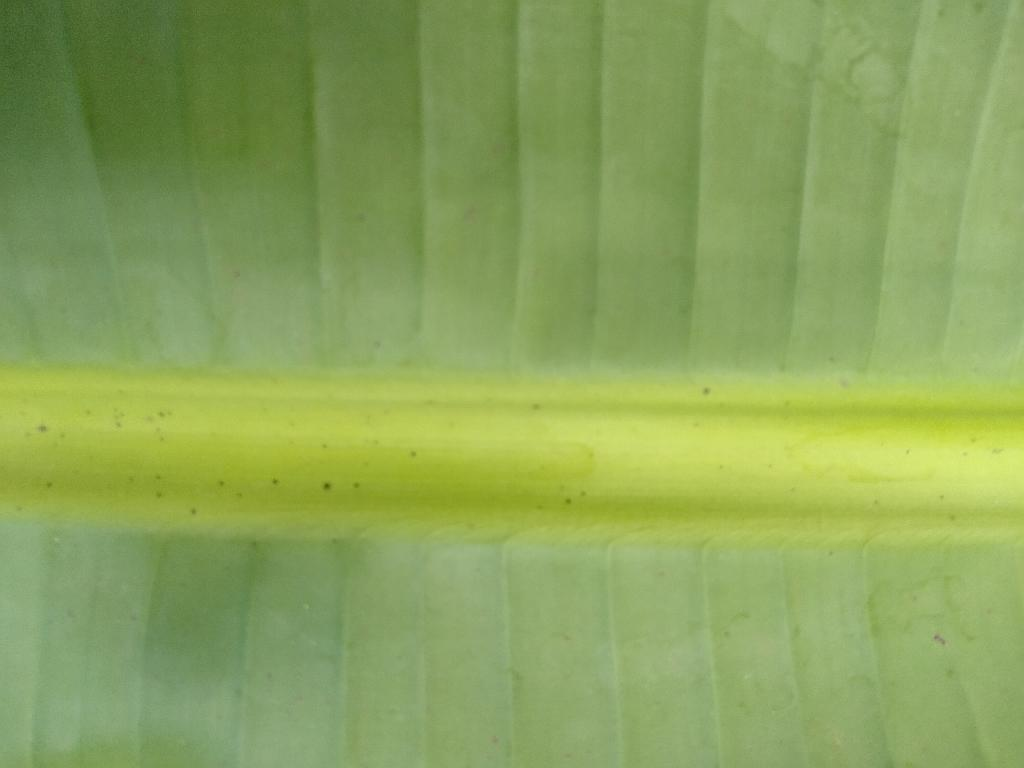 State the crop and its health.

banana, healthy
